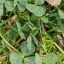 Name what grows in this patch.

unstructured weed
